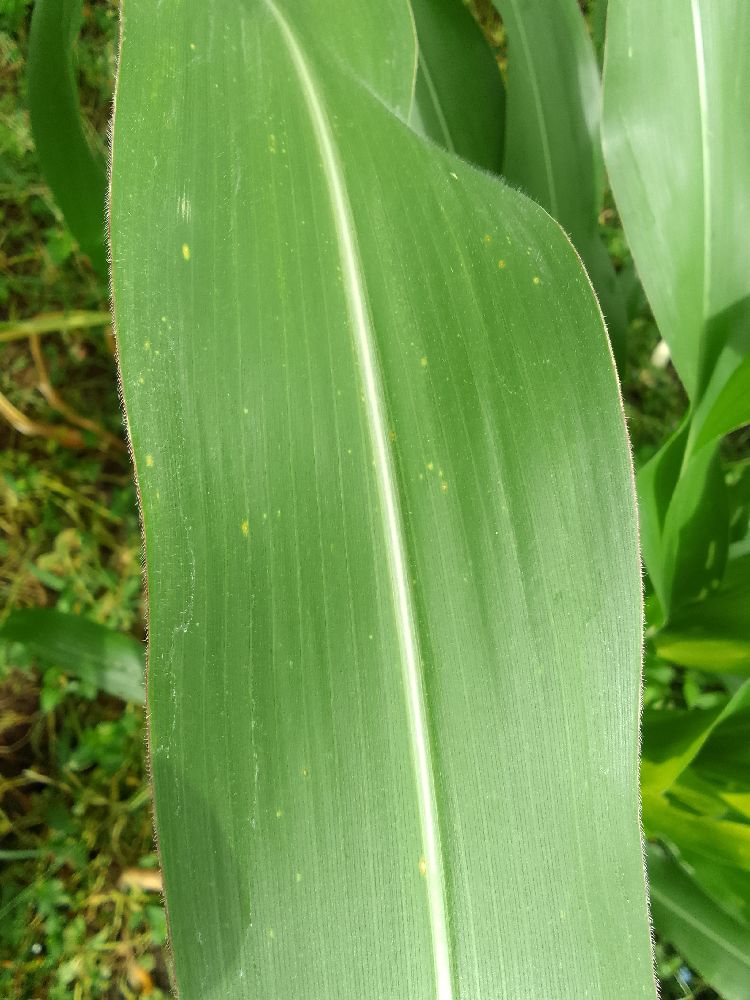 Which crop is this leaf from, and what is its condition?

maize, healthy
